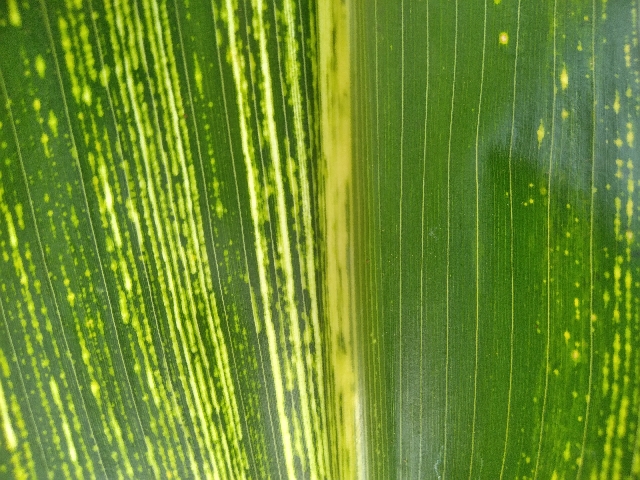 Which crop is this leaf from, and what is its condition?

maize, maize streak virus
